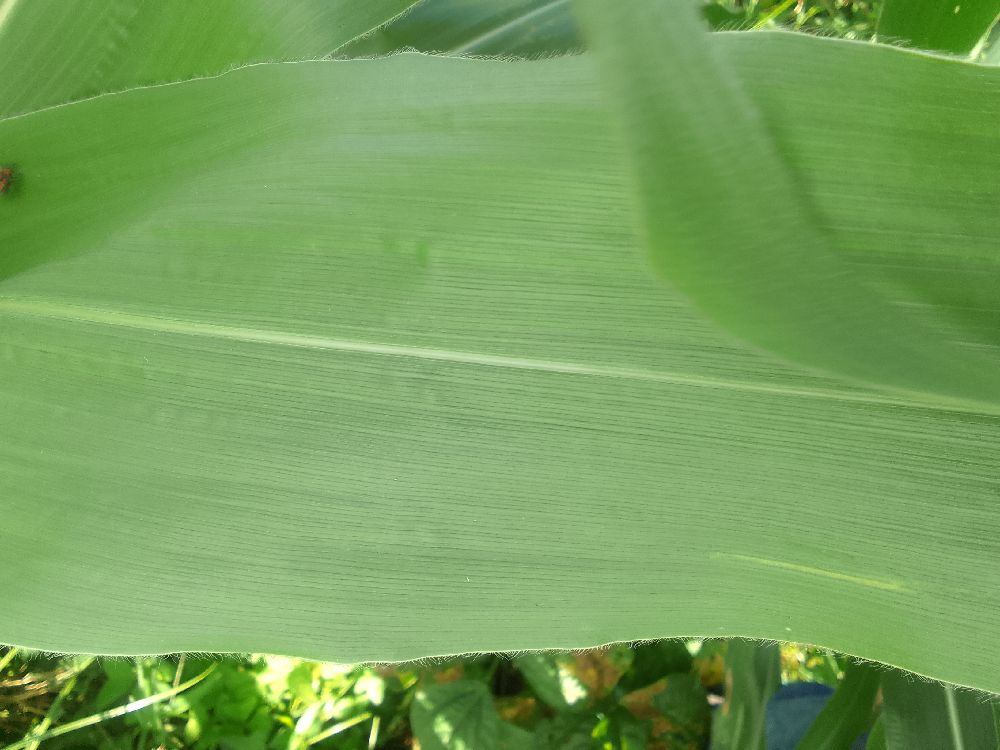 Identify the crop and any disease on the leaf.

maize, healthy
